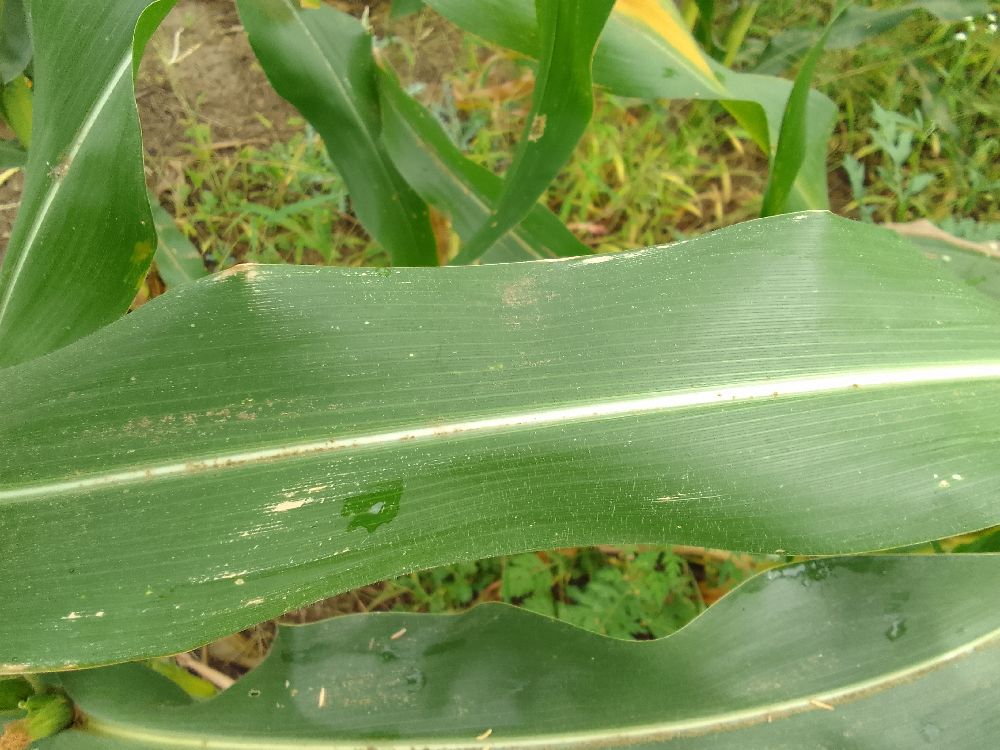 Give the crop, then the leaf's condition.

maize, healthy
